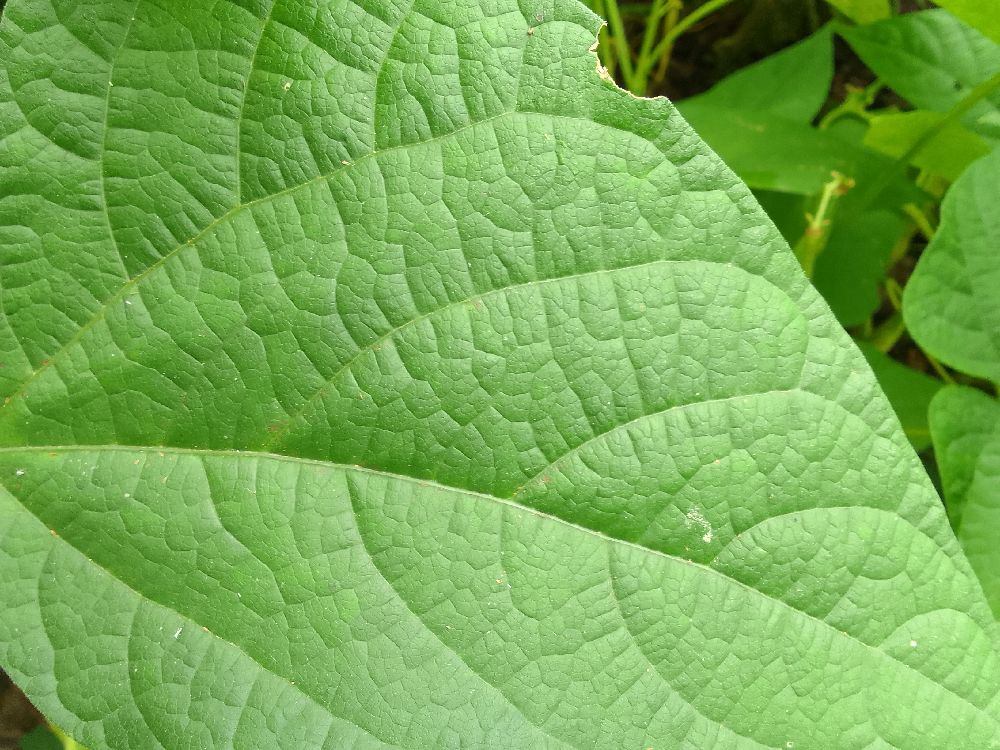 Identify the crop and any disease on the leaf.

common bean, healthy
